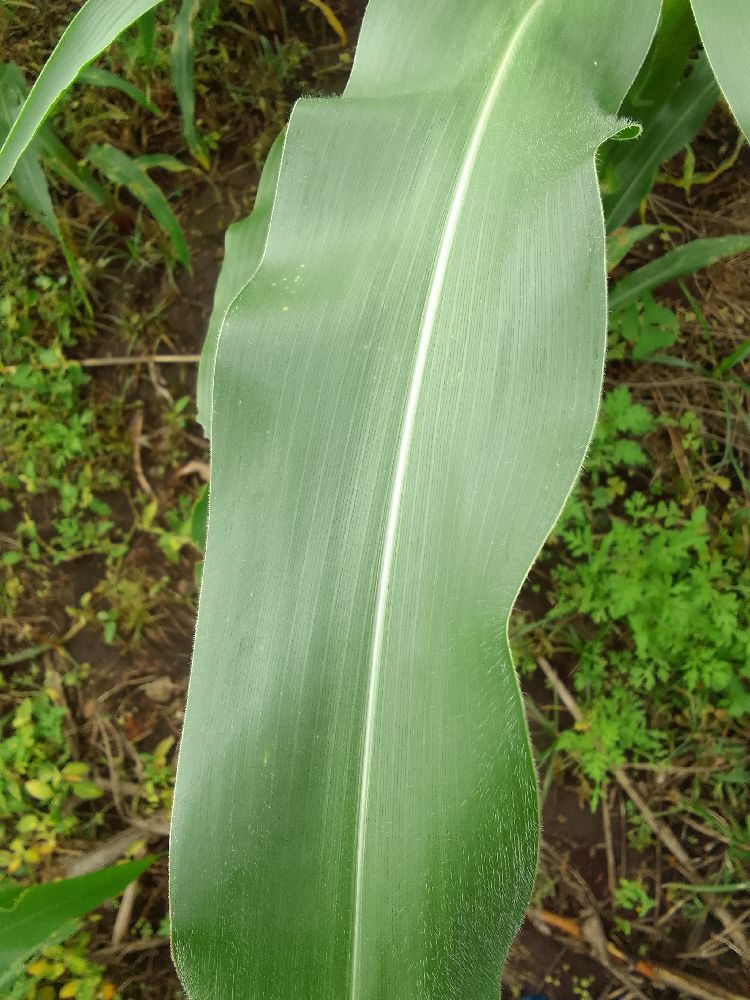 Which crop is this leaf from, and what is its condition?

maize, healthy
